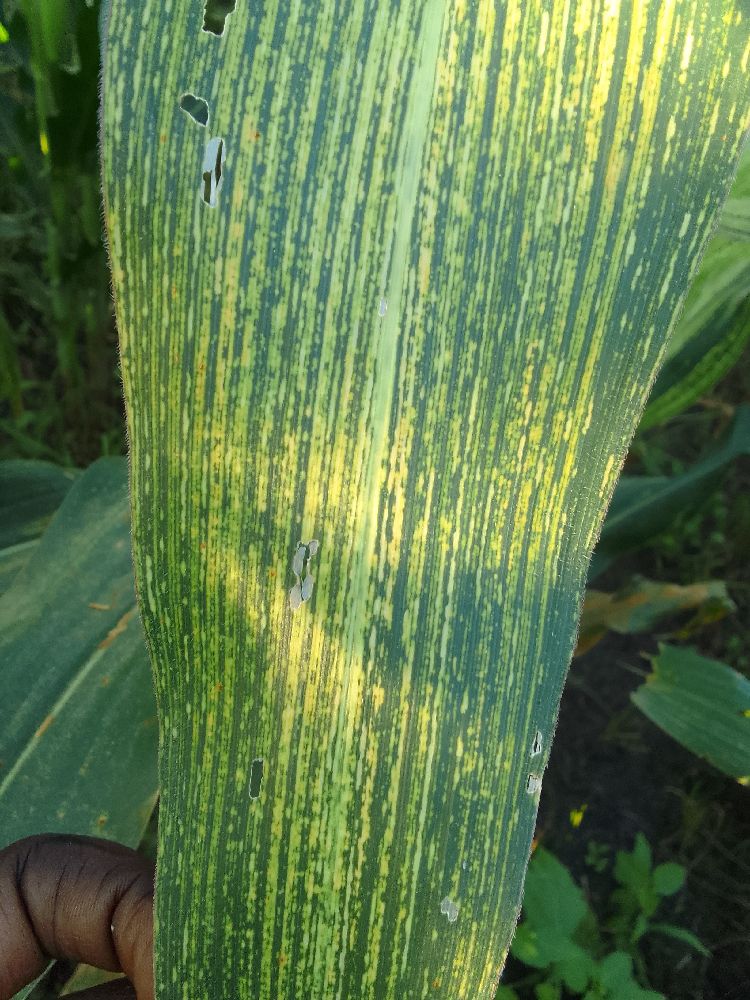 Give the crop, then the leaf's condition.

maize, maize streak virus
